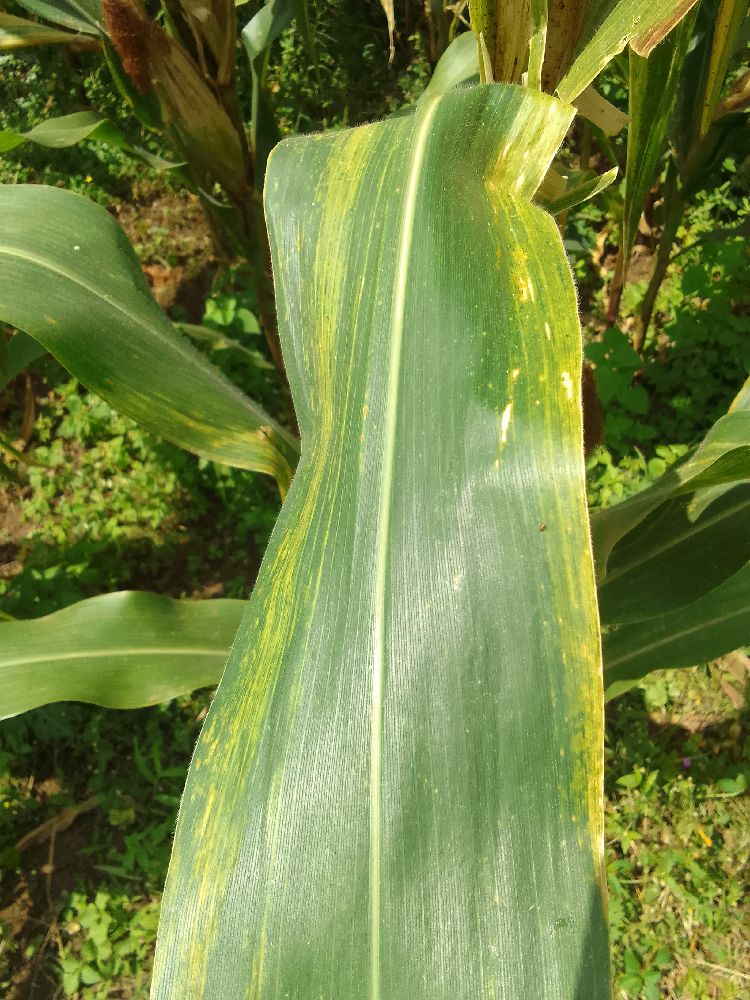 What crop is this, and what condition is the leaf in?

maize, maize lethal necrosis
